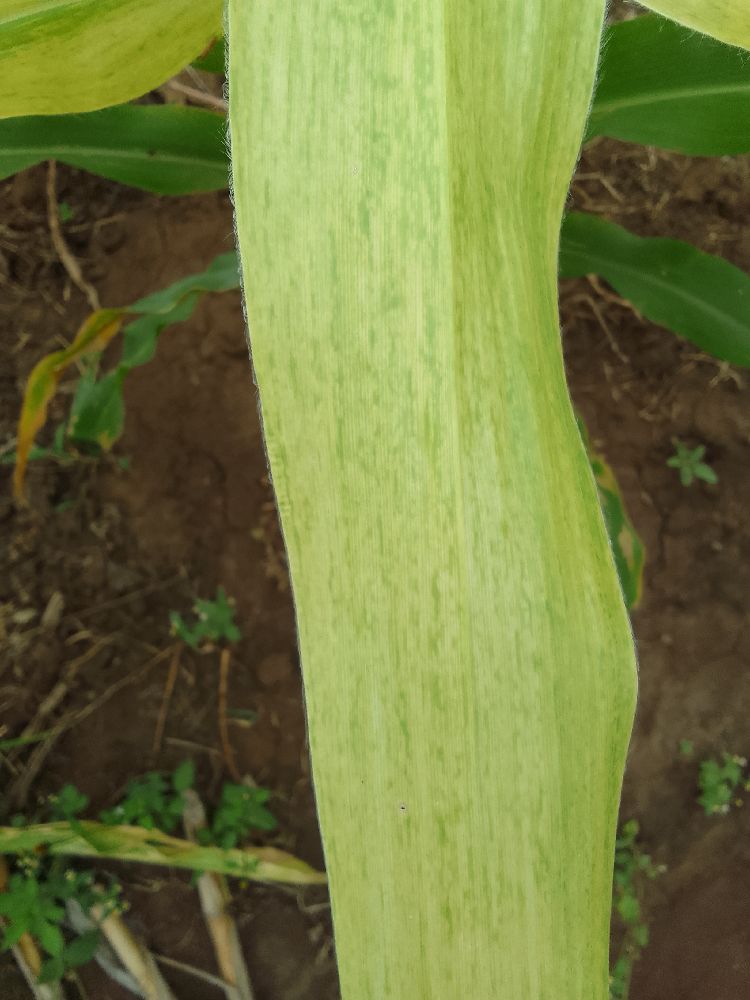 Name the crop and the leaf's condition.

maize, maize lethal necrosis
